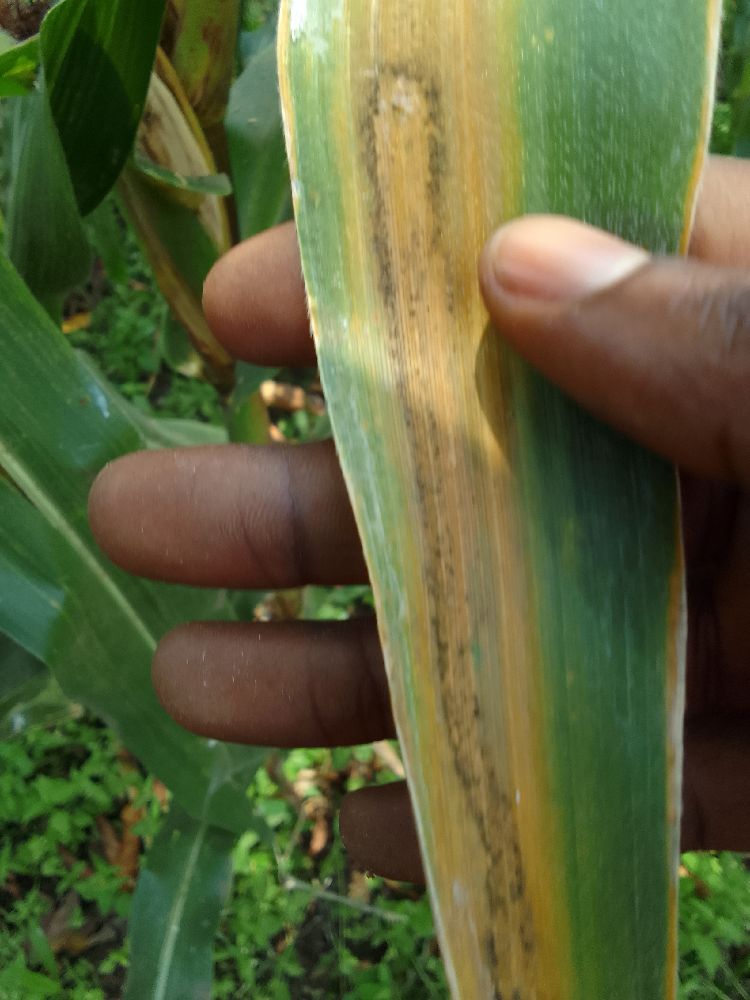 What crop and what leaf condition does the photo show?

maize, maize lethal necrosis
